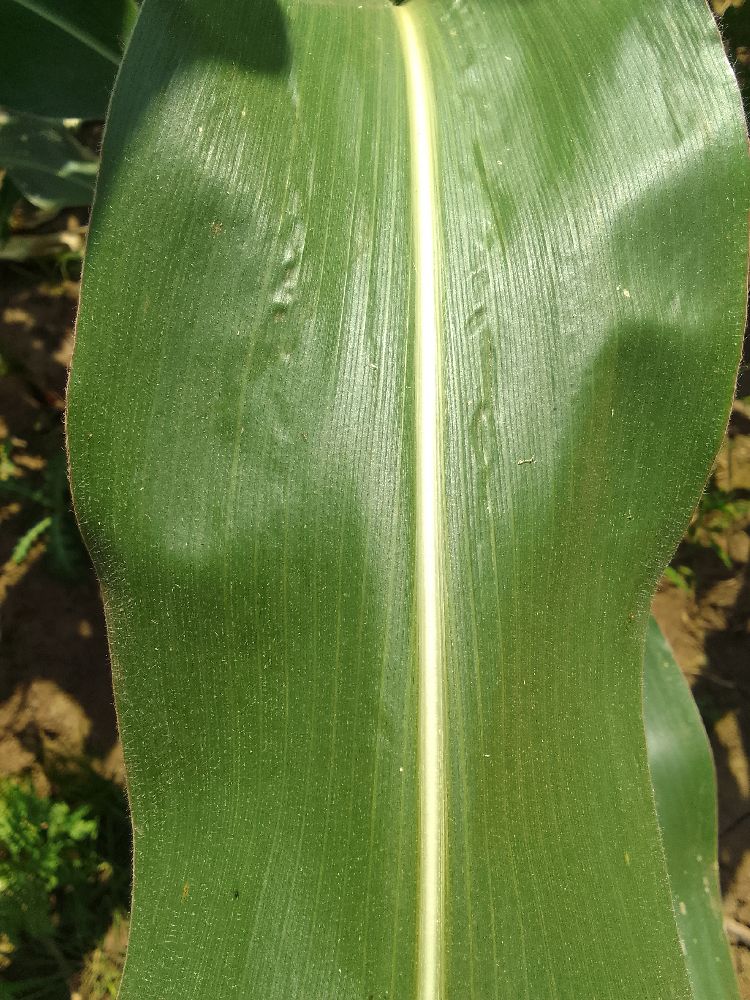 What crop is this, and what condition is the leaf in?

maize, healthy
